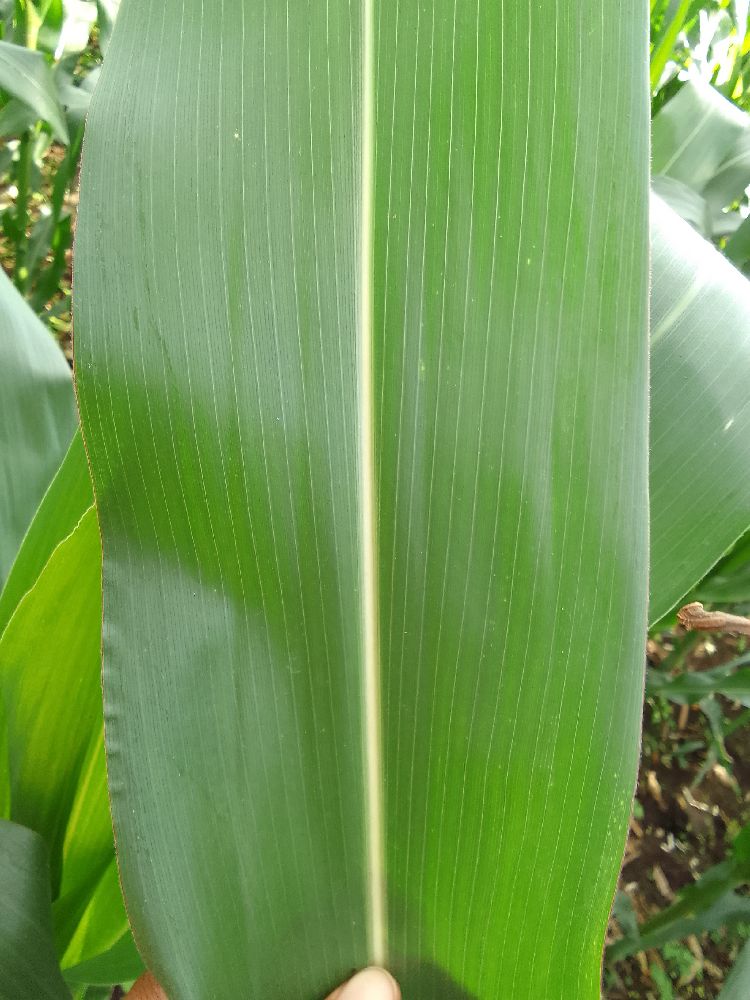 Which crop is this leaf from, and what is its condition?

maize, healthy
